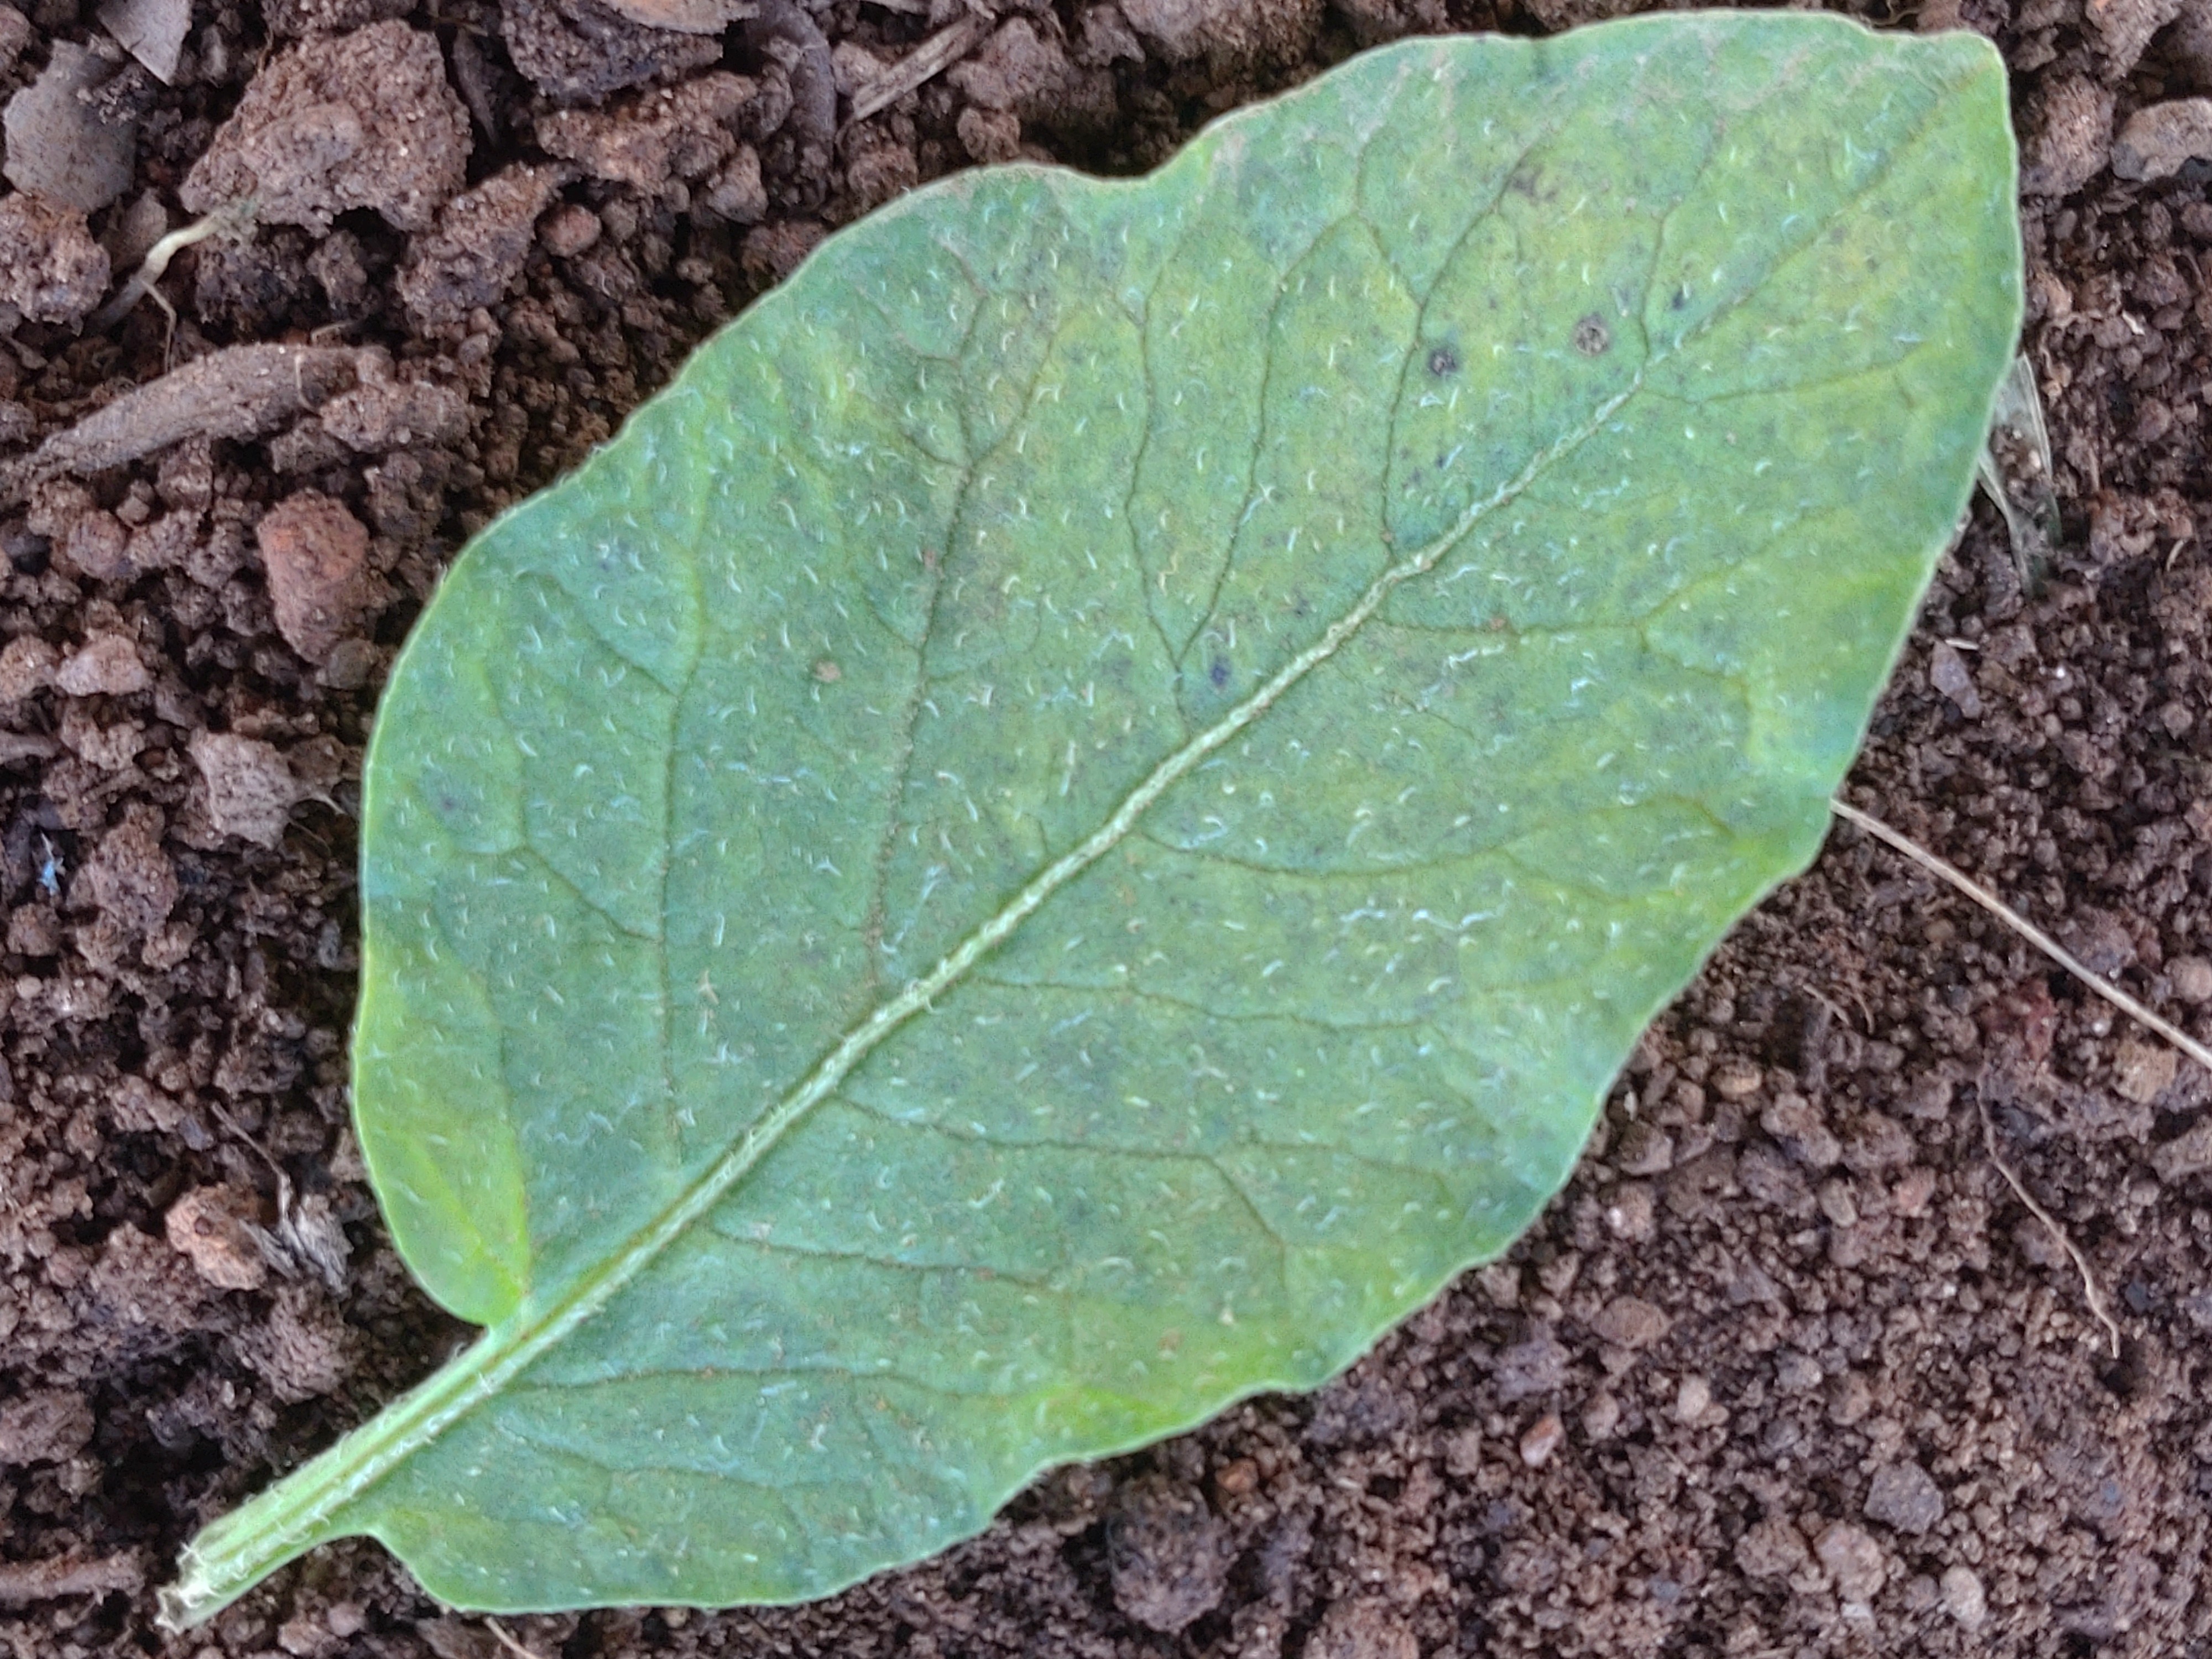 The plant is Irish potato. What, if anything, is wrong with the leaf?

late blight
